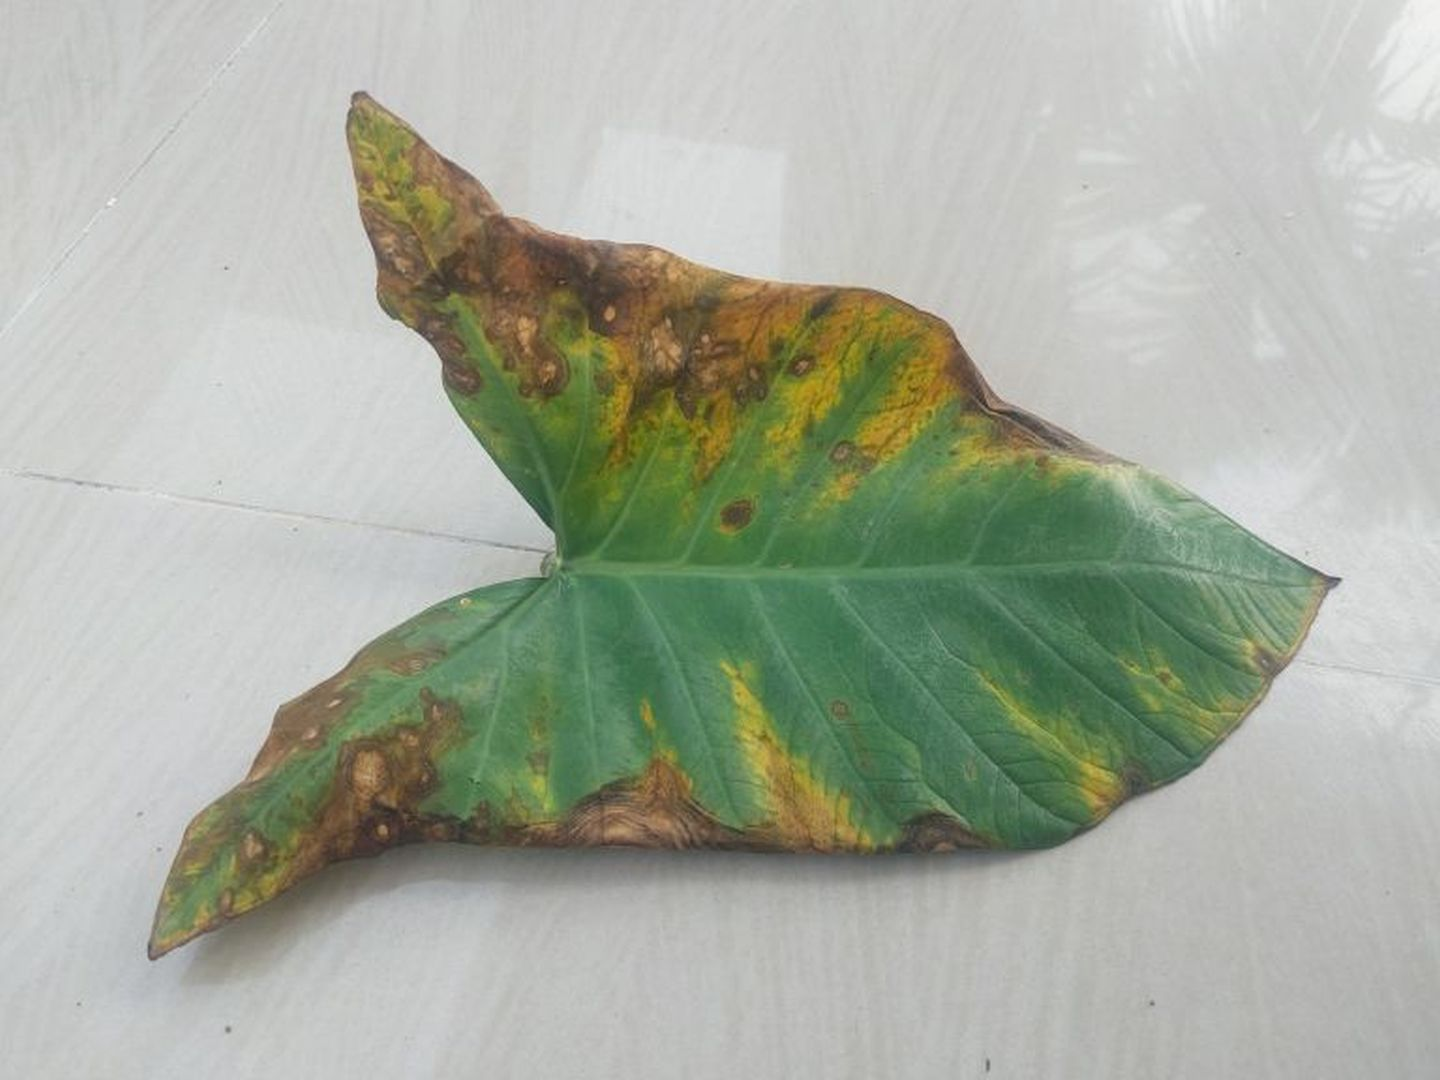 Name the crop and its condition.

taro, leaf blight
